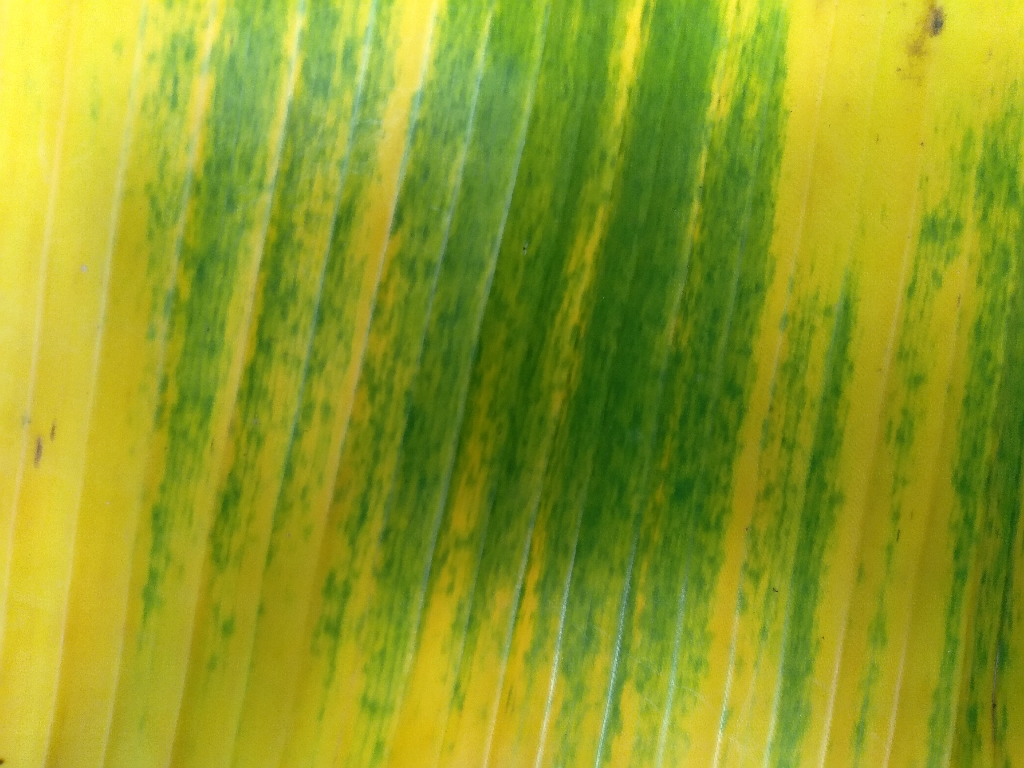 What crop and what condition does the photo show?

banana, fusarium wilt race 1
